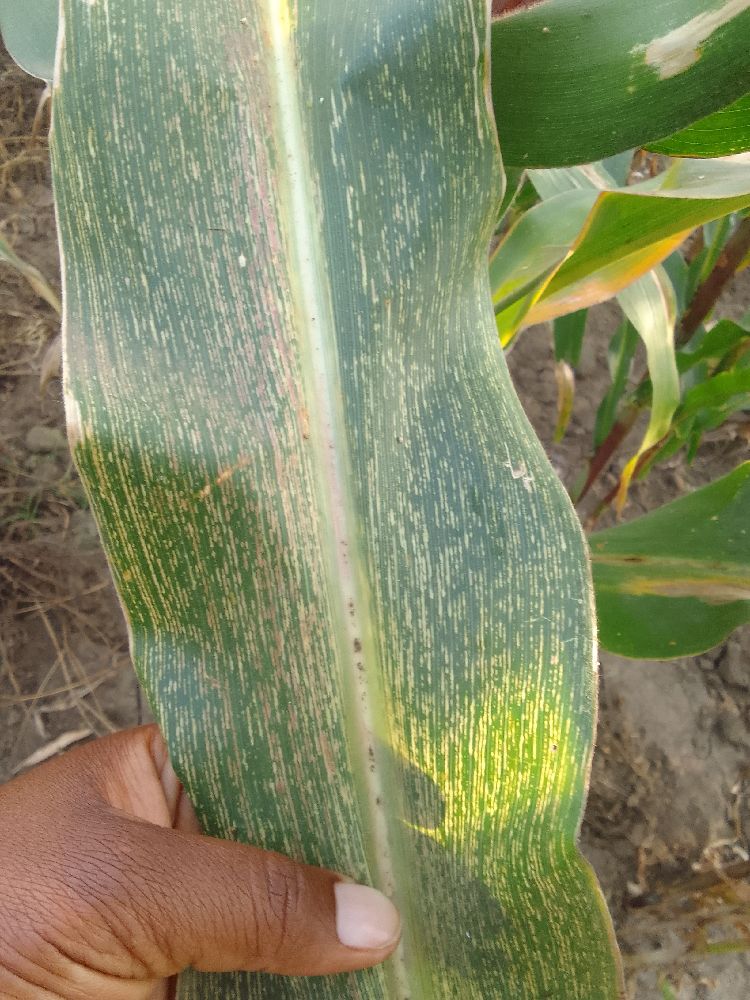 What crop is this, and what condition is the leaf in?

maize, maize streak virus
